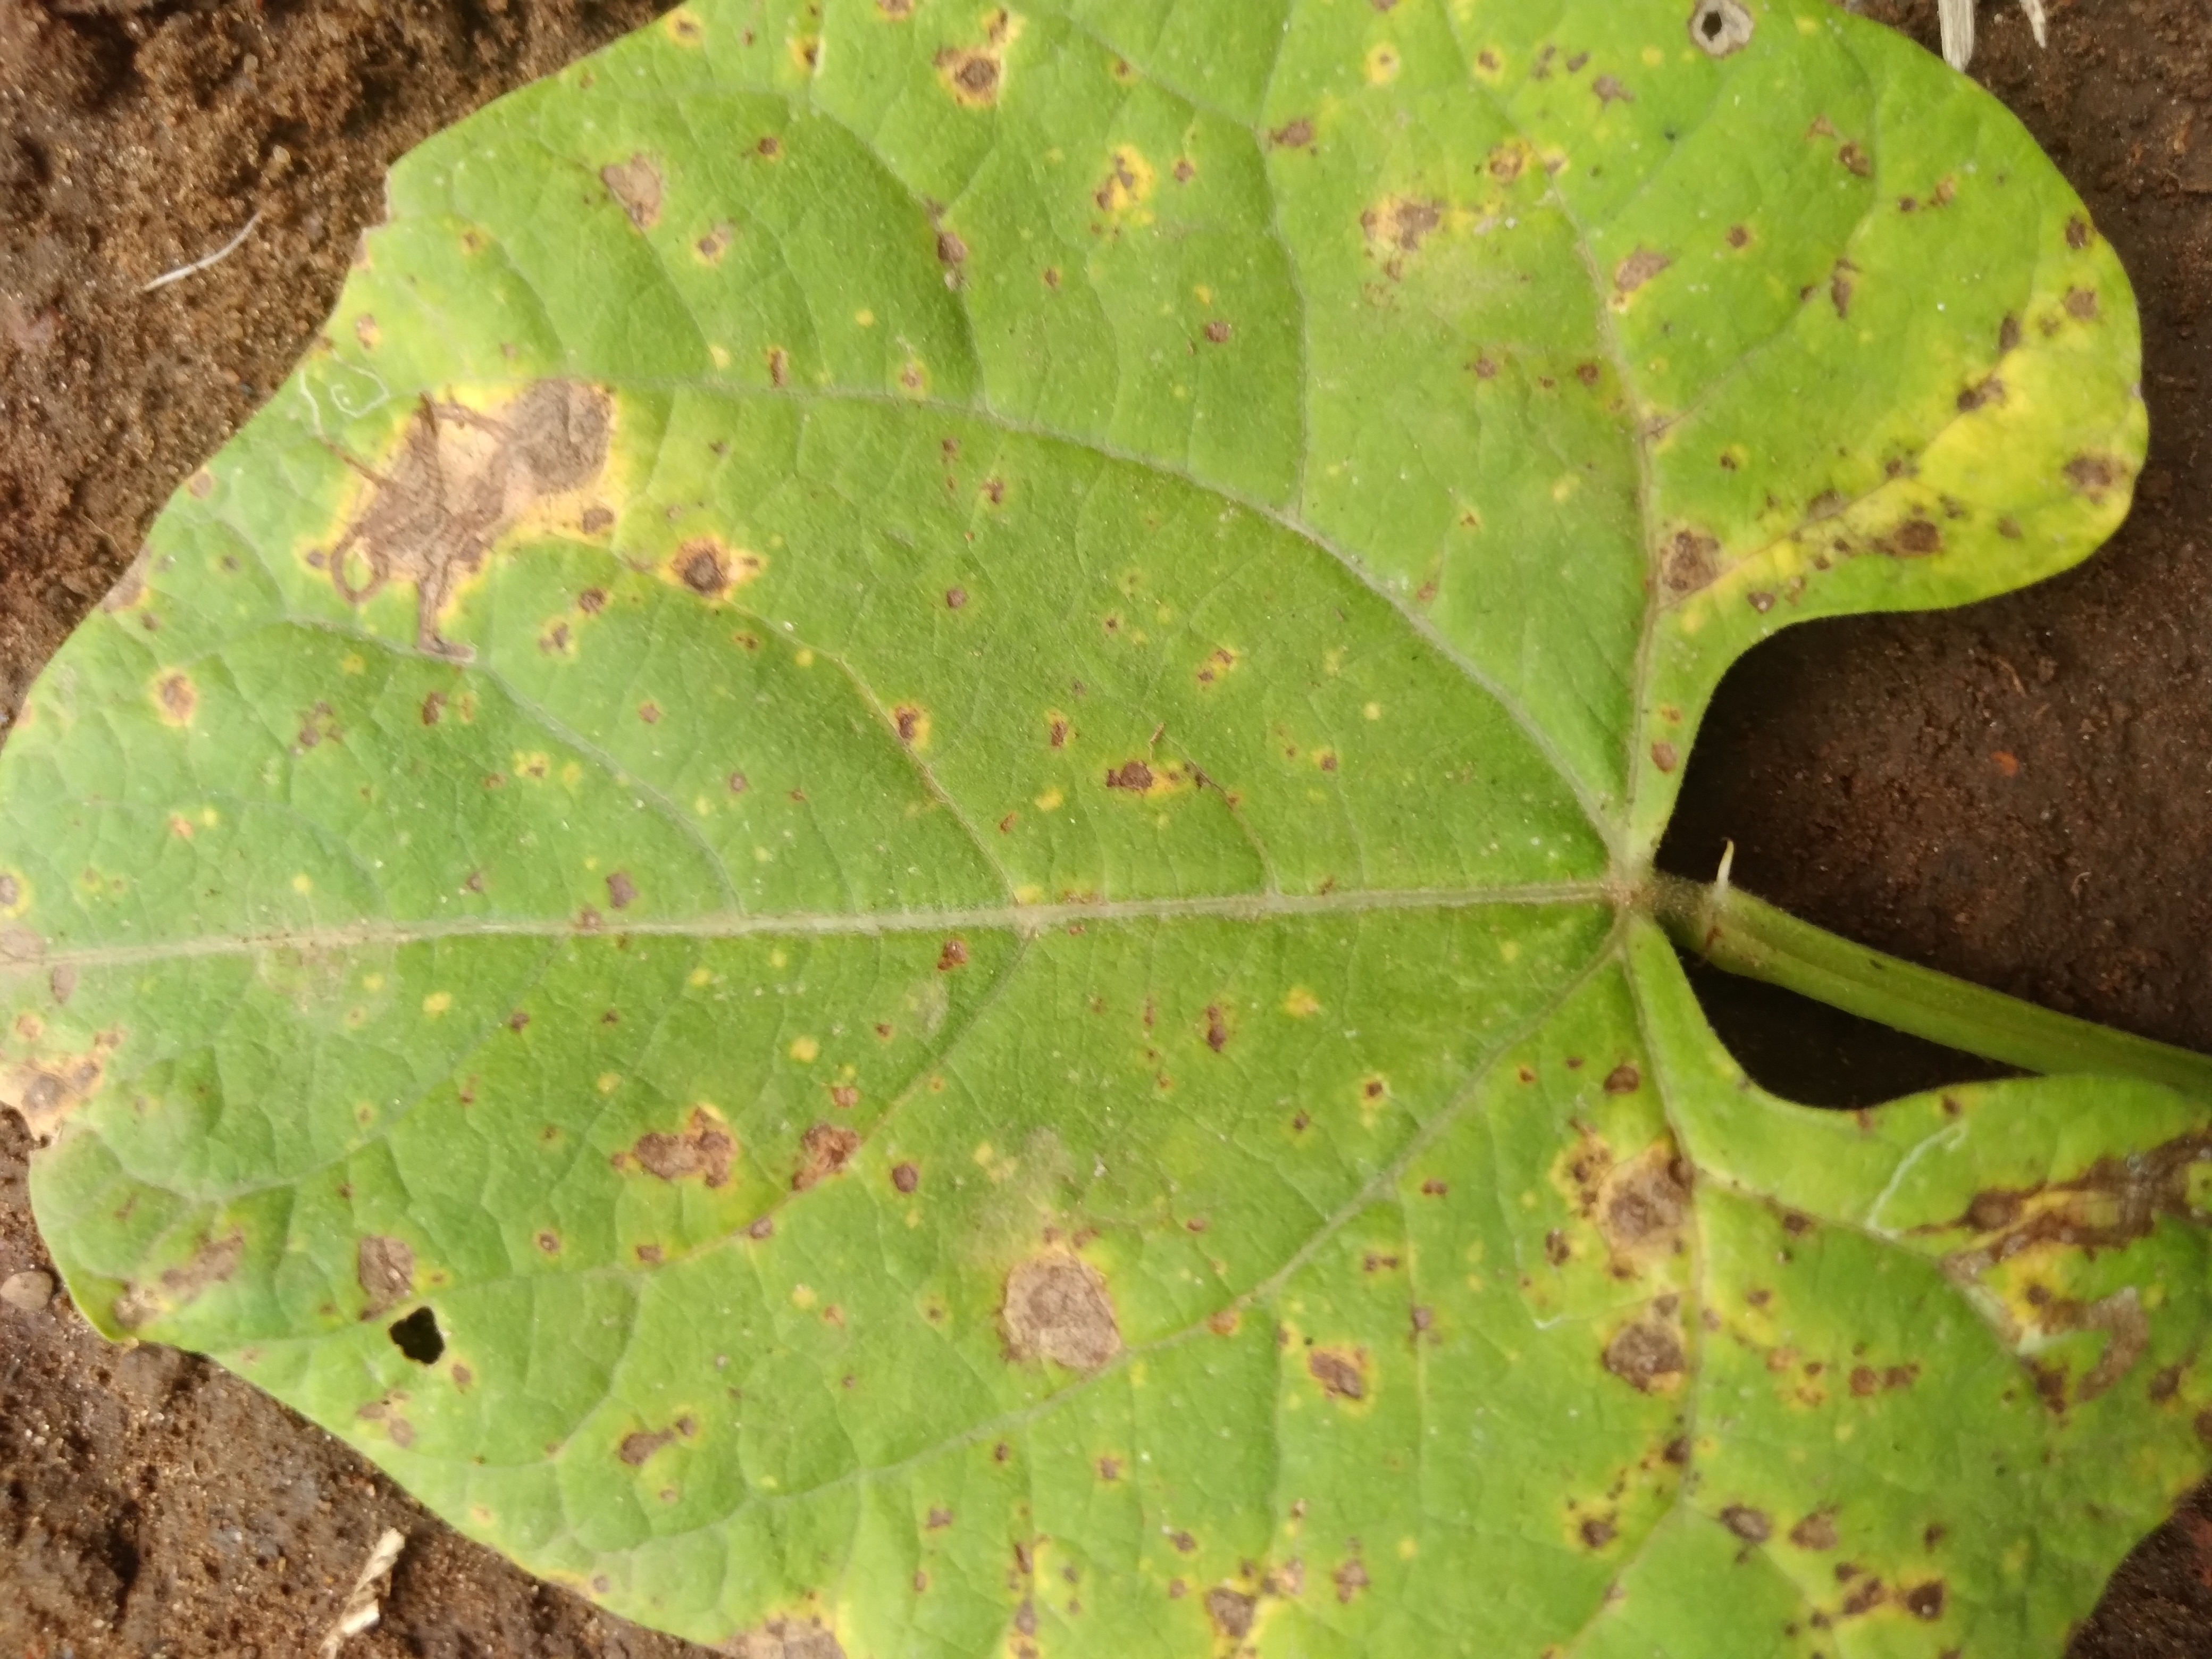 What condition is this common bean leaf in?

rust
